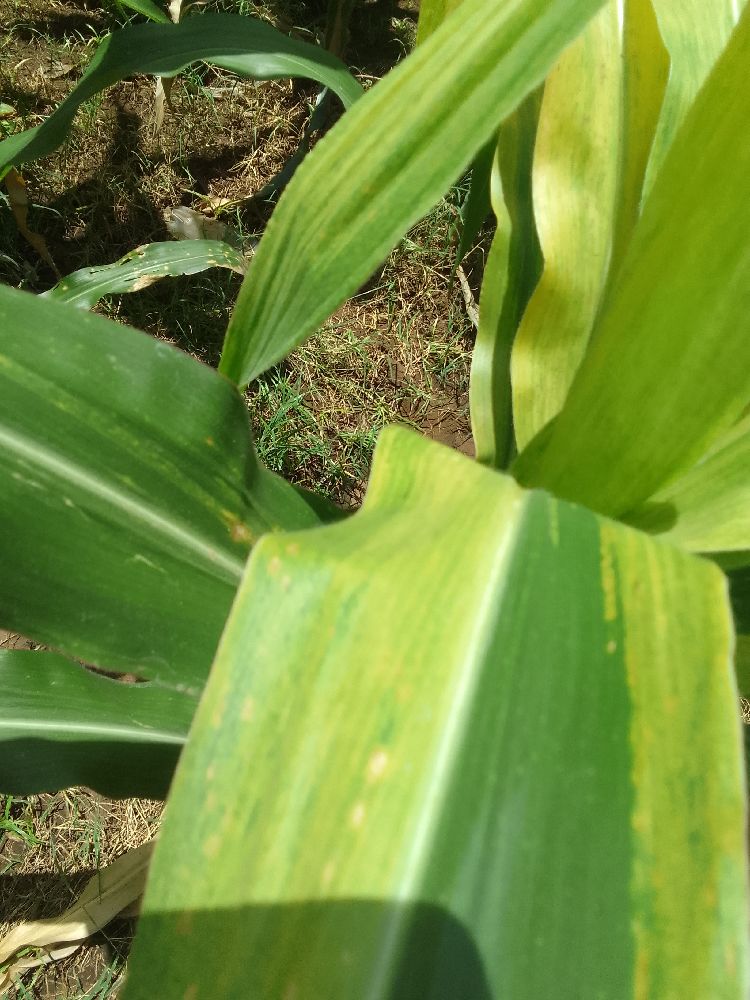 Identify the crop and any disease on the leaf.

maize, maize lethal necrosis
